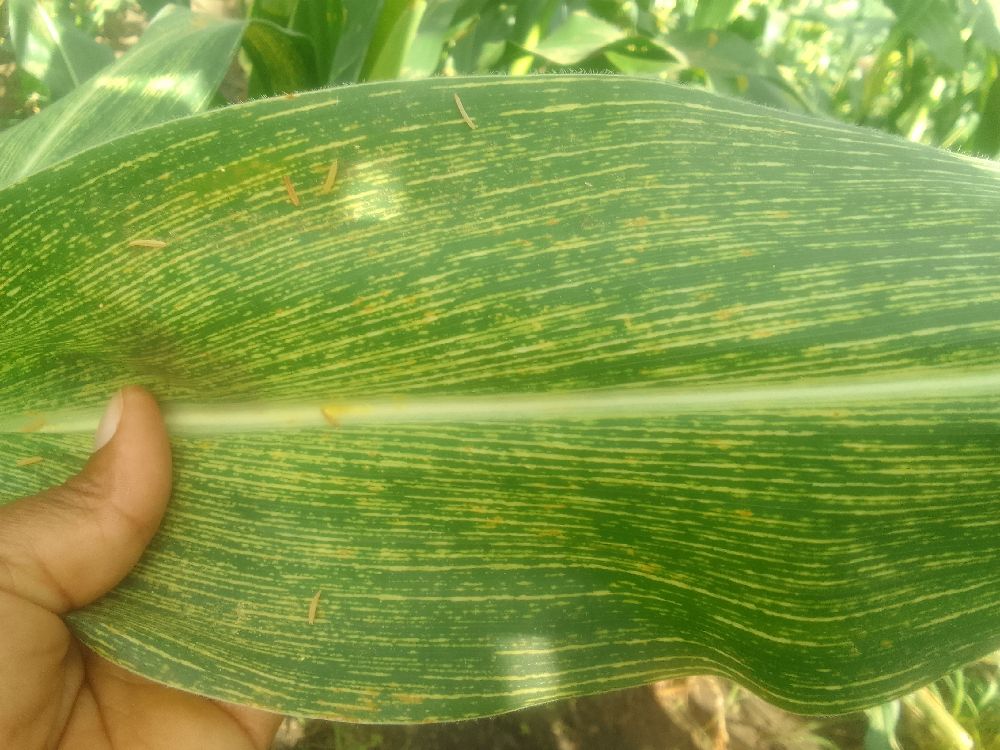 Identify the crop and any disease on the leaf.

maize, maize streak virus
